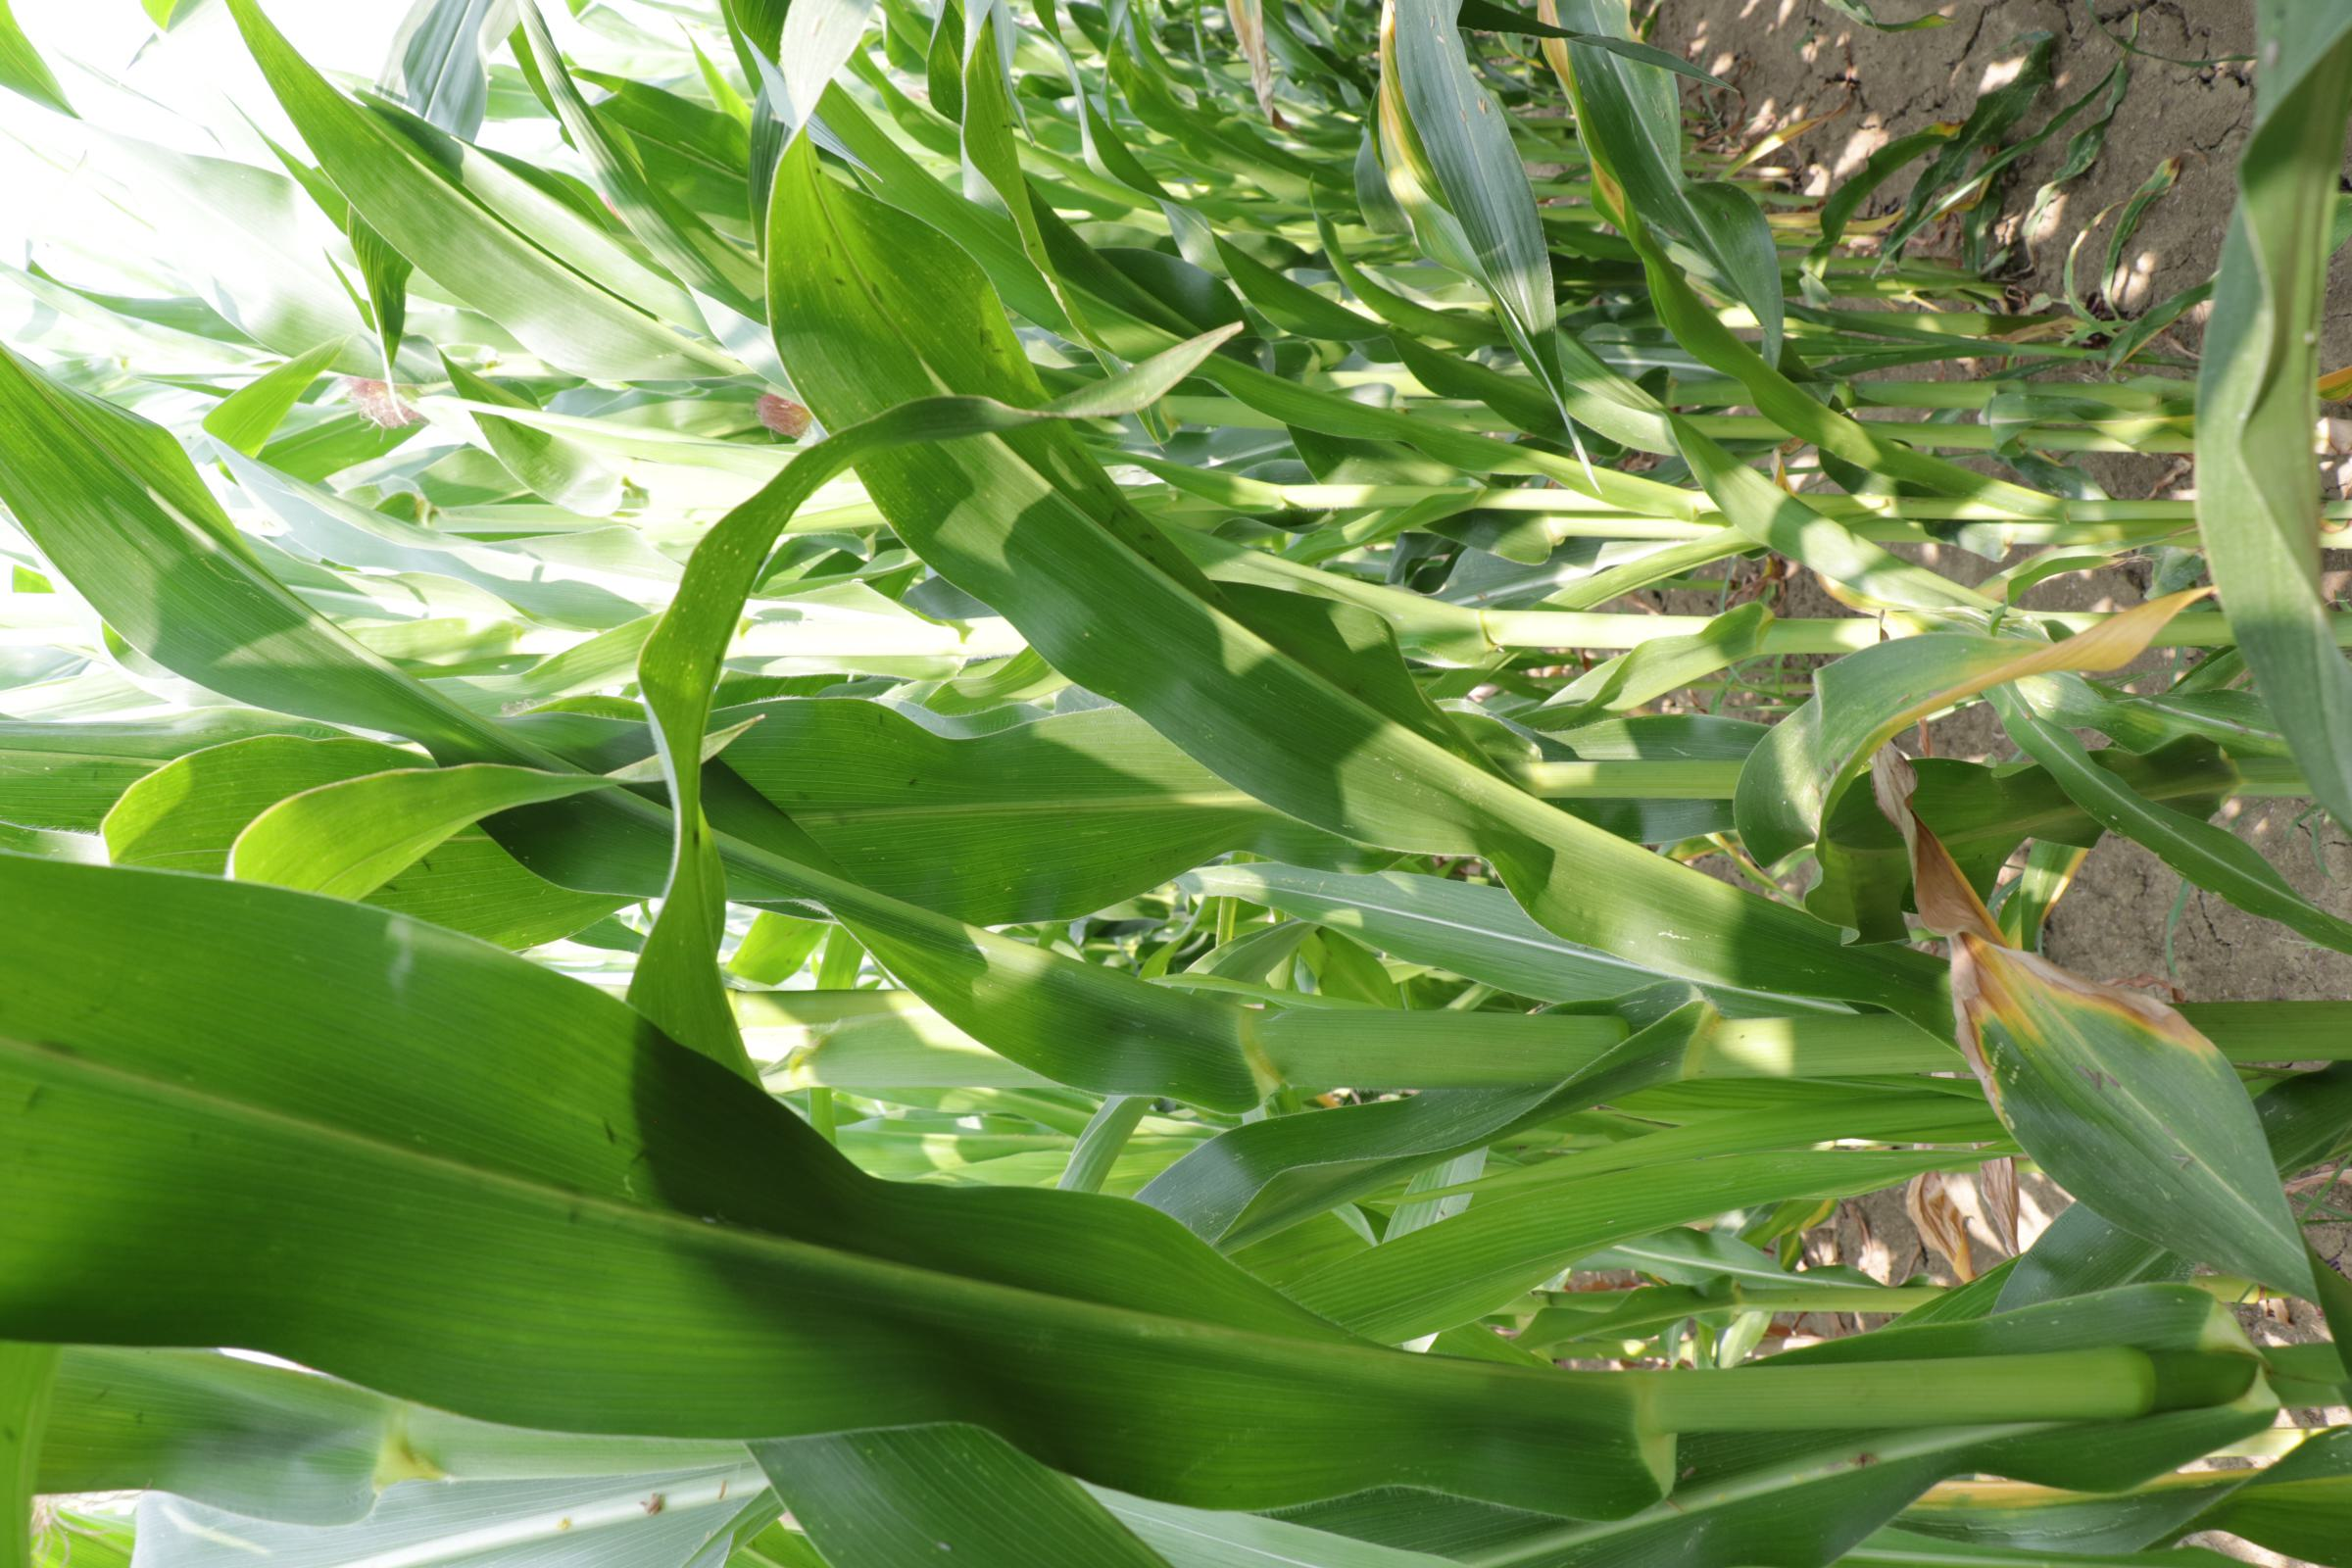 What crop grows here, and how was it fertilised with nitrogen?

maize, full nitrogen fertilisation
